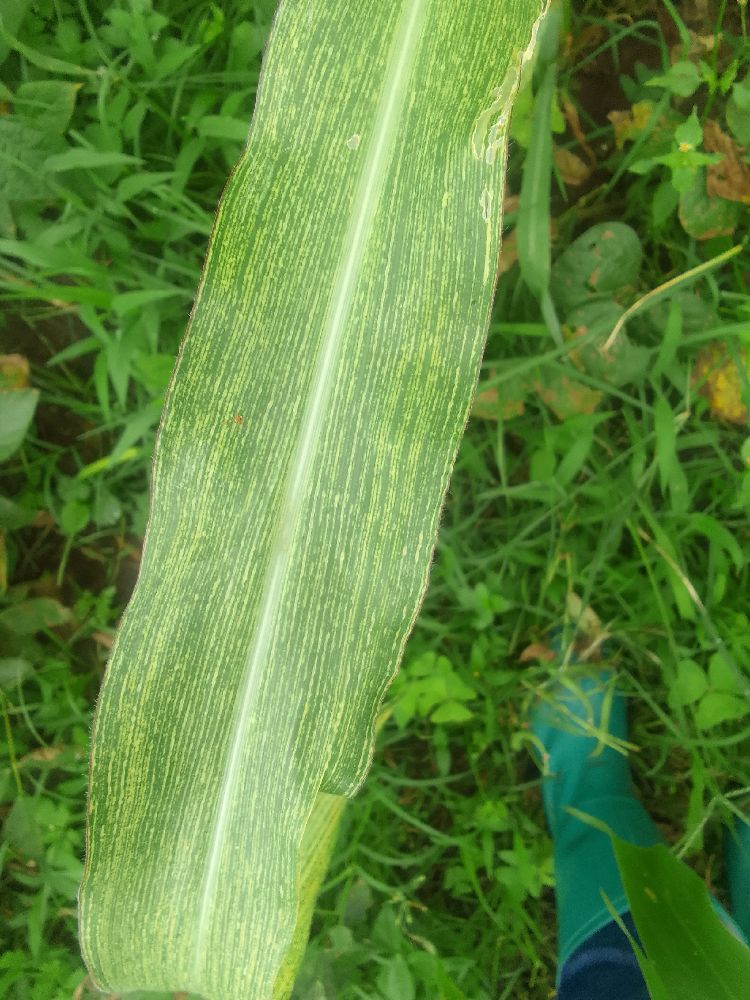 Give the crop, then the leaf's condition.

maize, maize streak virus
